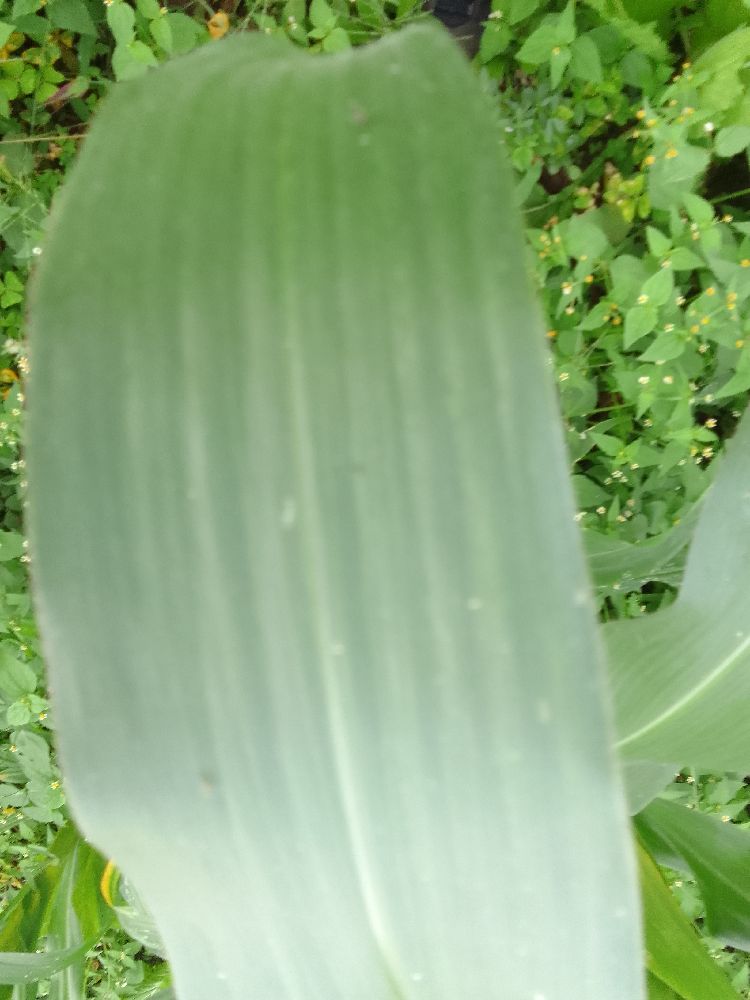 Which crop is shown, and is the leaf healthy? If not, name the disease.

maize, healthy
